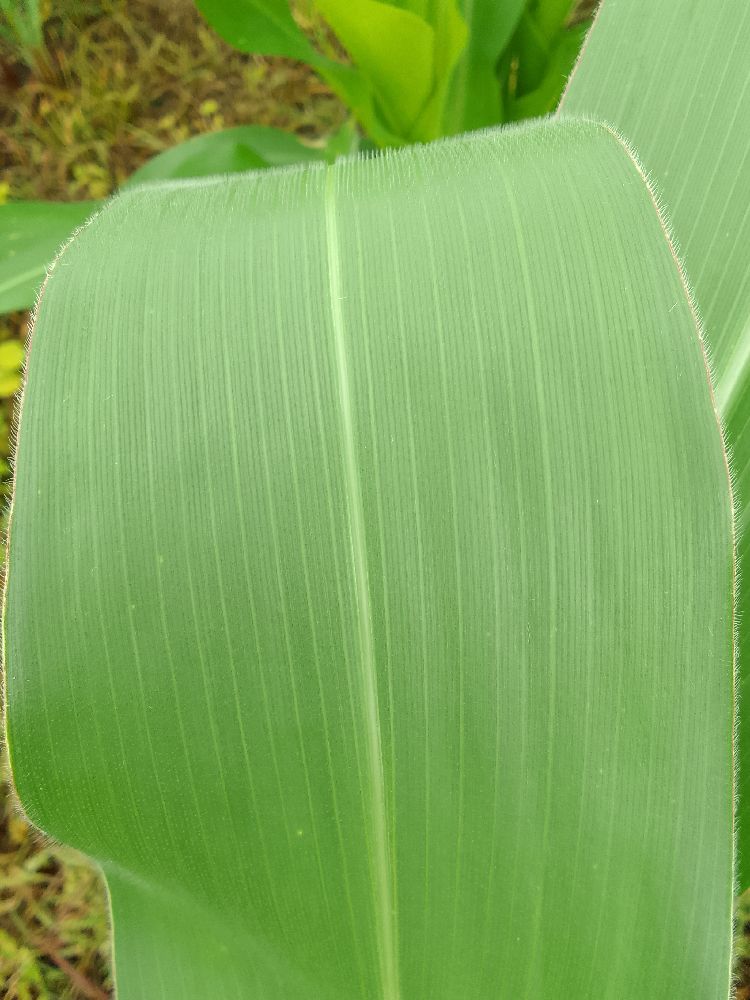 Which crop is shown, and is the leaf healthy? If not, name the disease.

maize, healthy
